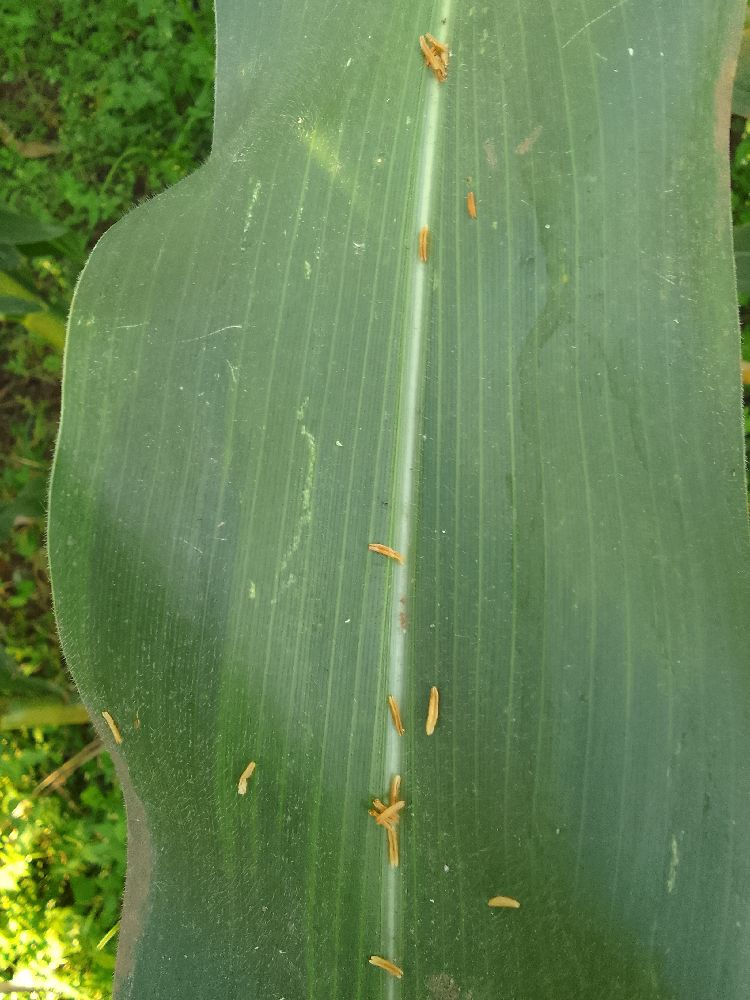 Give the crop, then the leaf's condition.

maize, healthy
